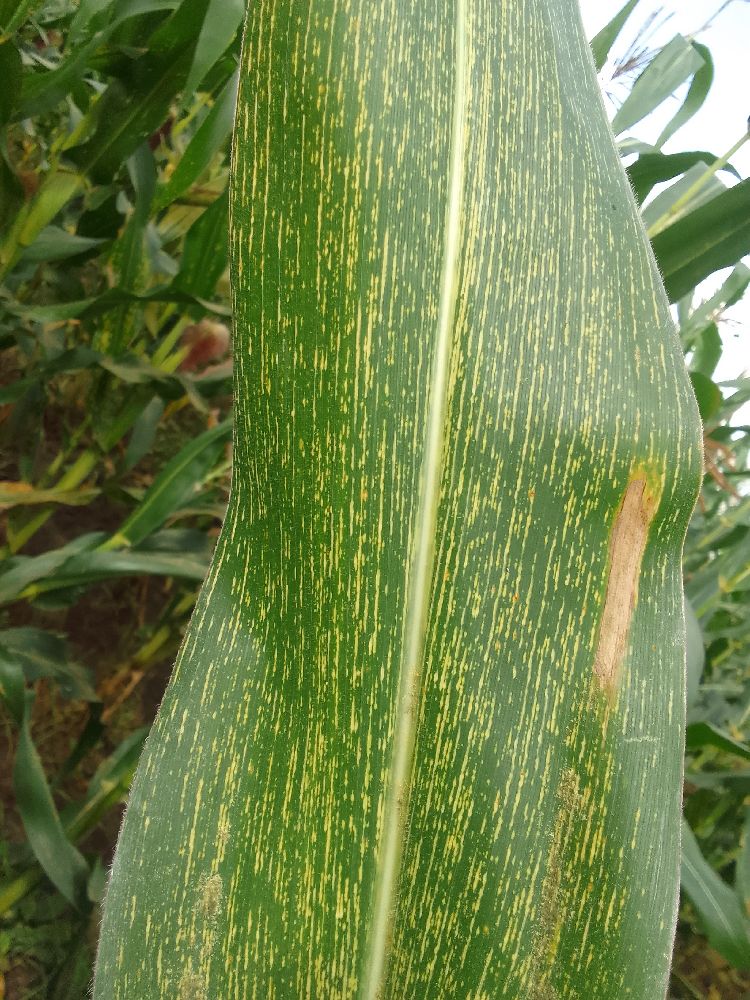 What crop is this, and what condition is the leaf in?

maize, maize streak virus
